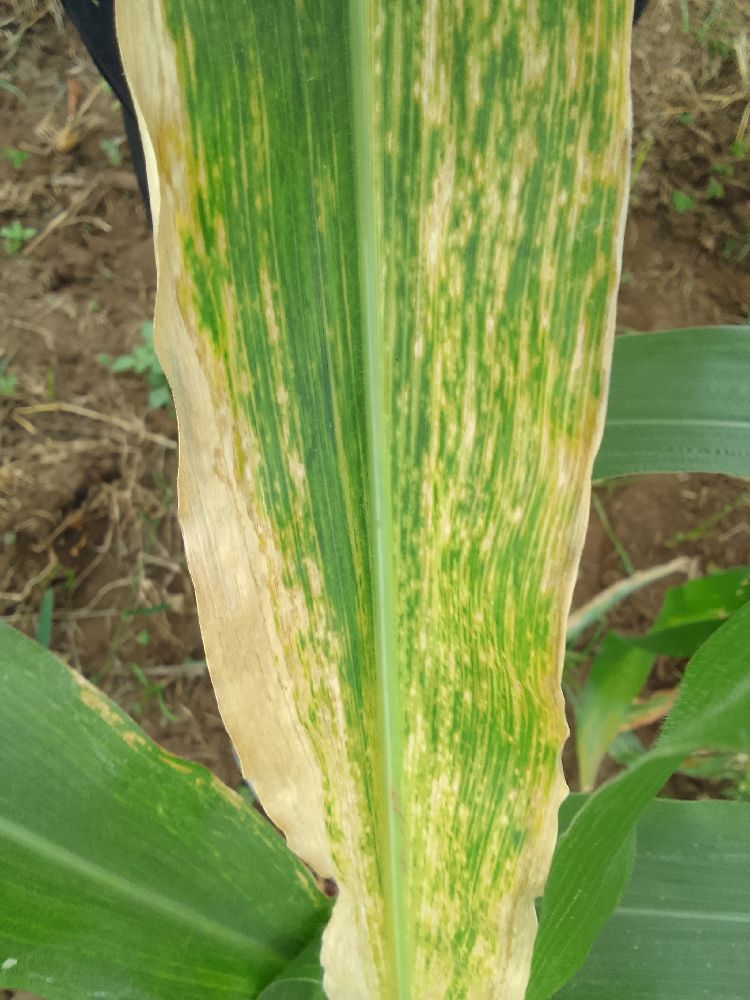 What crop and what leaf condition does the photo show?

maize, maize lethal necrosis
